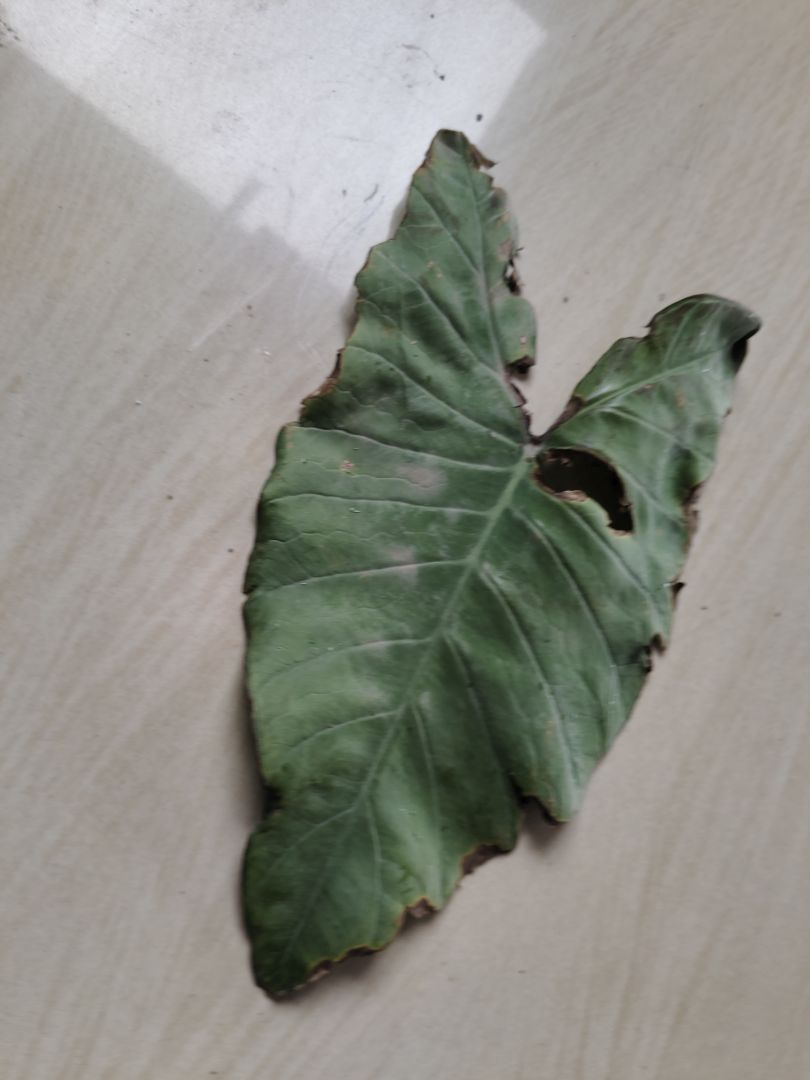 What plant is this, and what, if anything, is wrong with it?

taro, leaf blight
